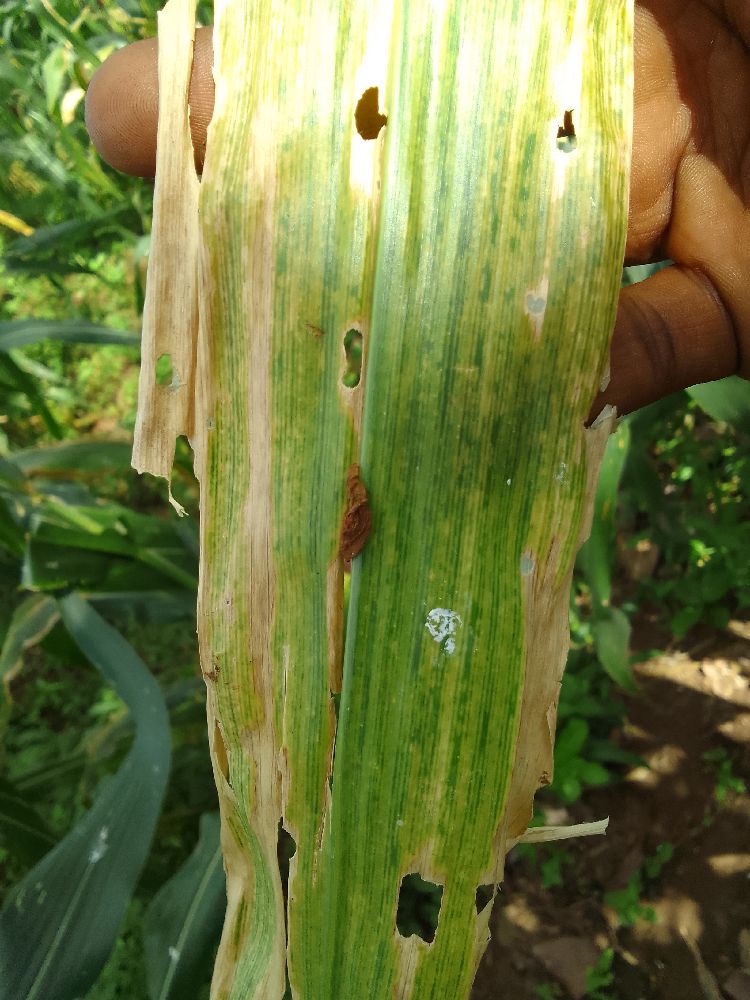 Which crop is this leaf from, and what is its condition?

maize, maize lethal necrosis
